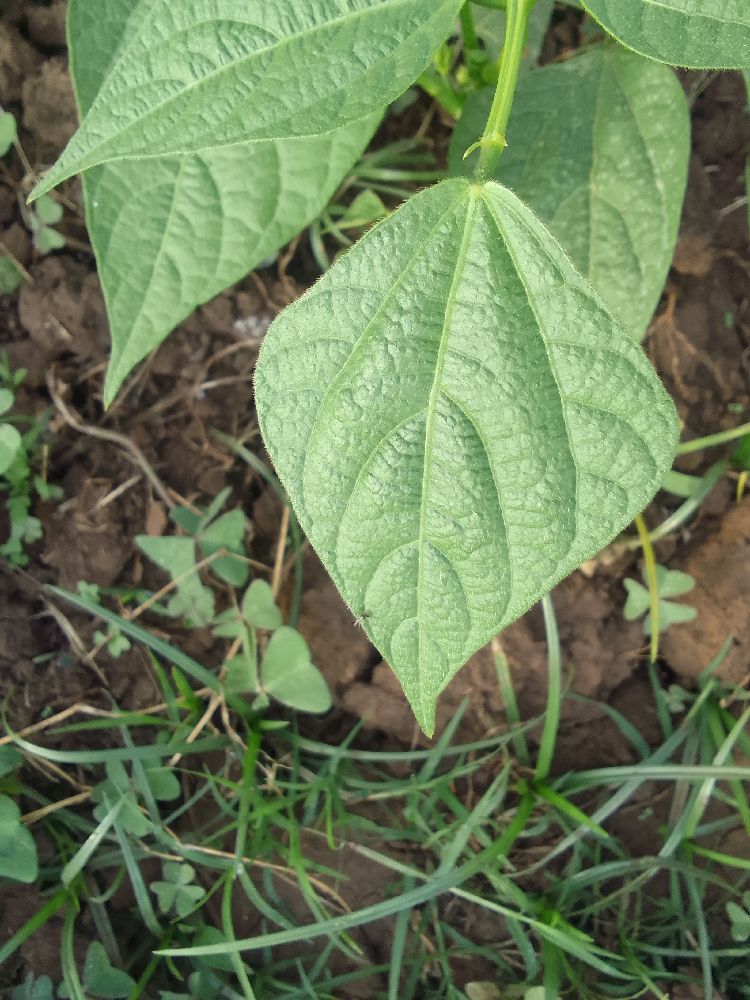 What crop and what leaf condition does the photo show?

common bean, healthy
